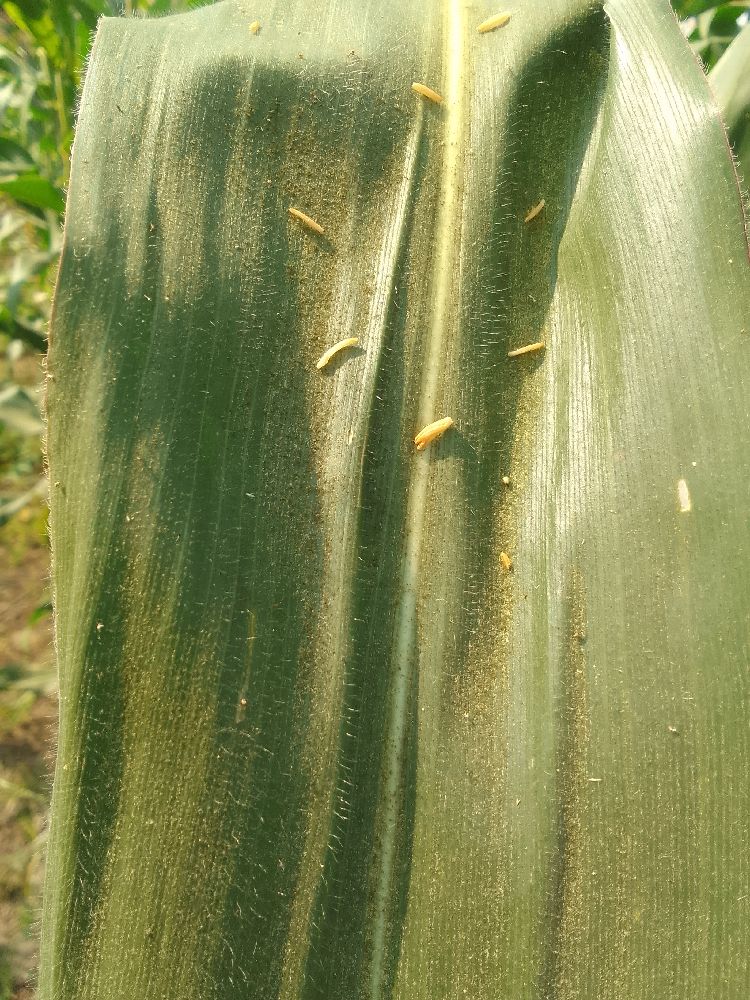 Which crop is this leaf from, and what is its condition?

maize, healthy
